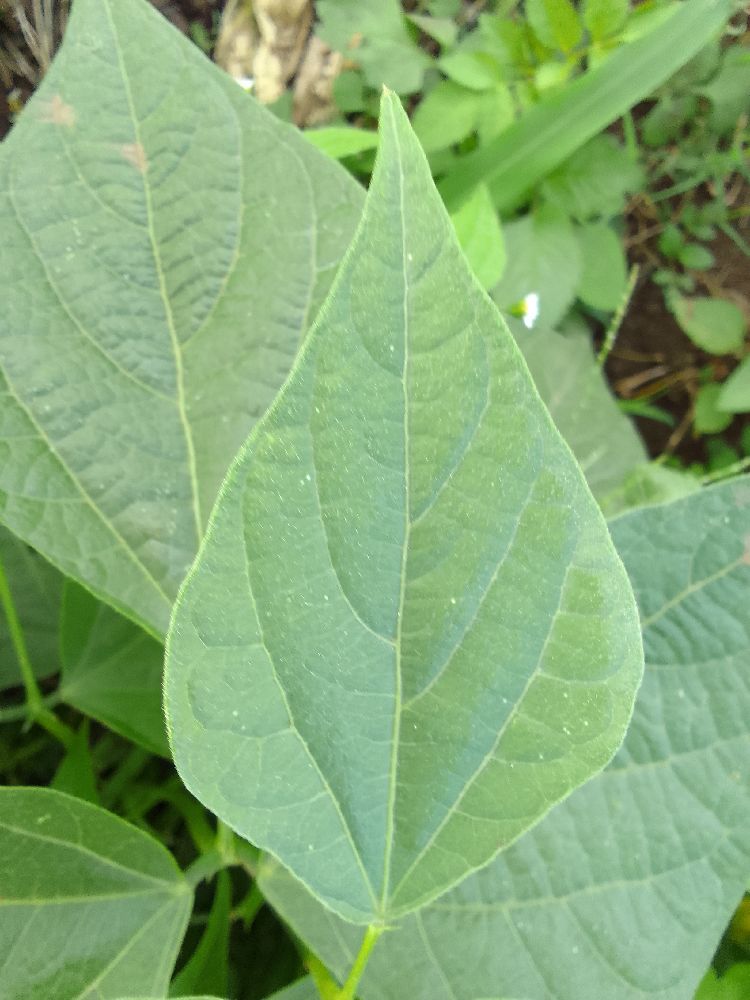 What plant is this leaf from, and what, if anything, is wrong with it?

common bean, healthy
